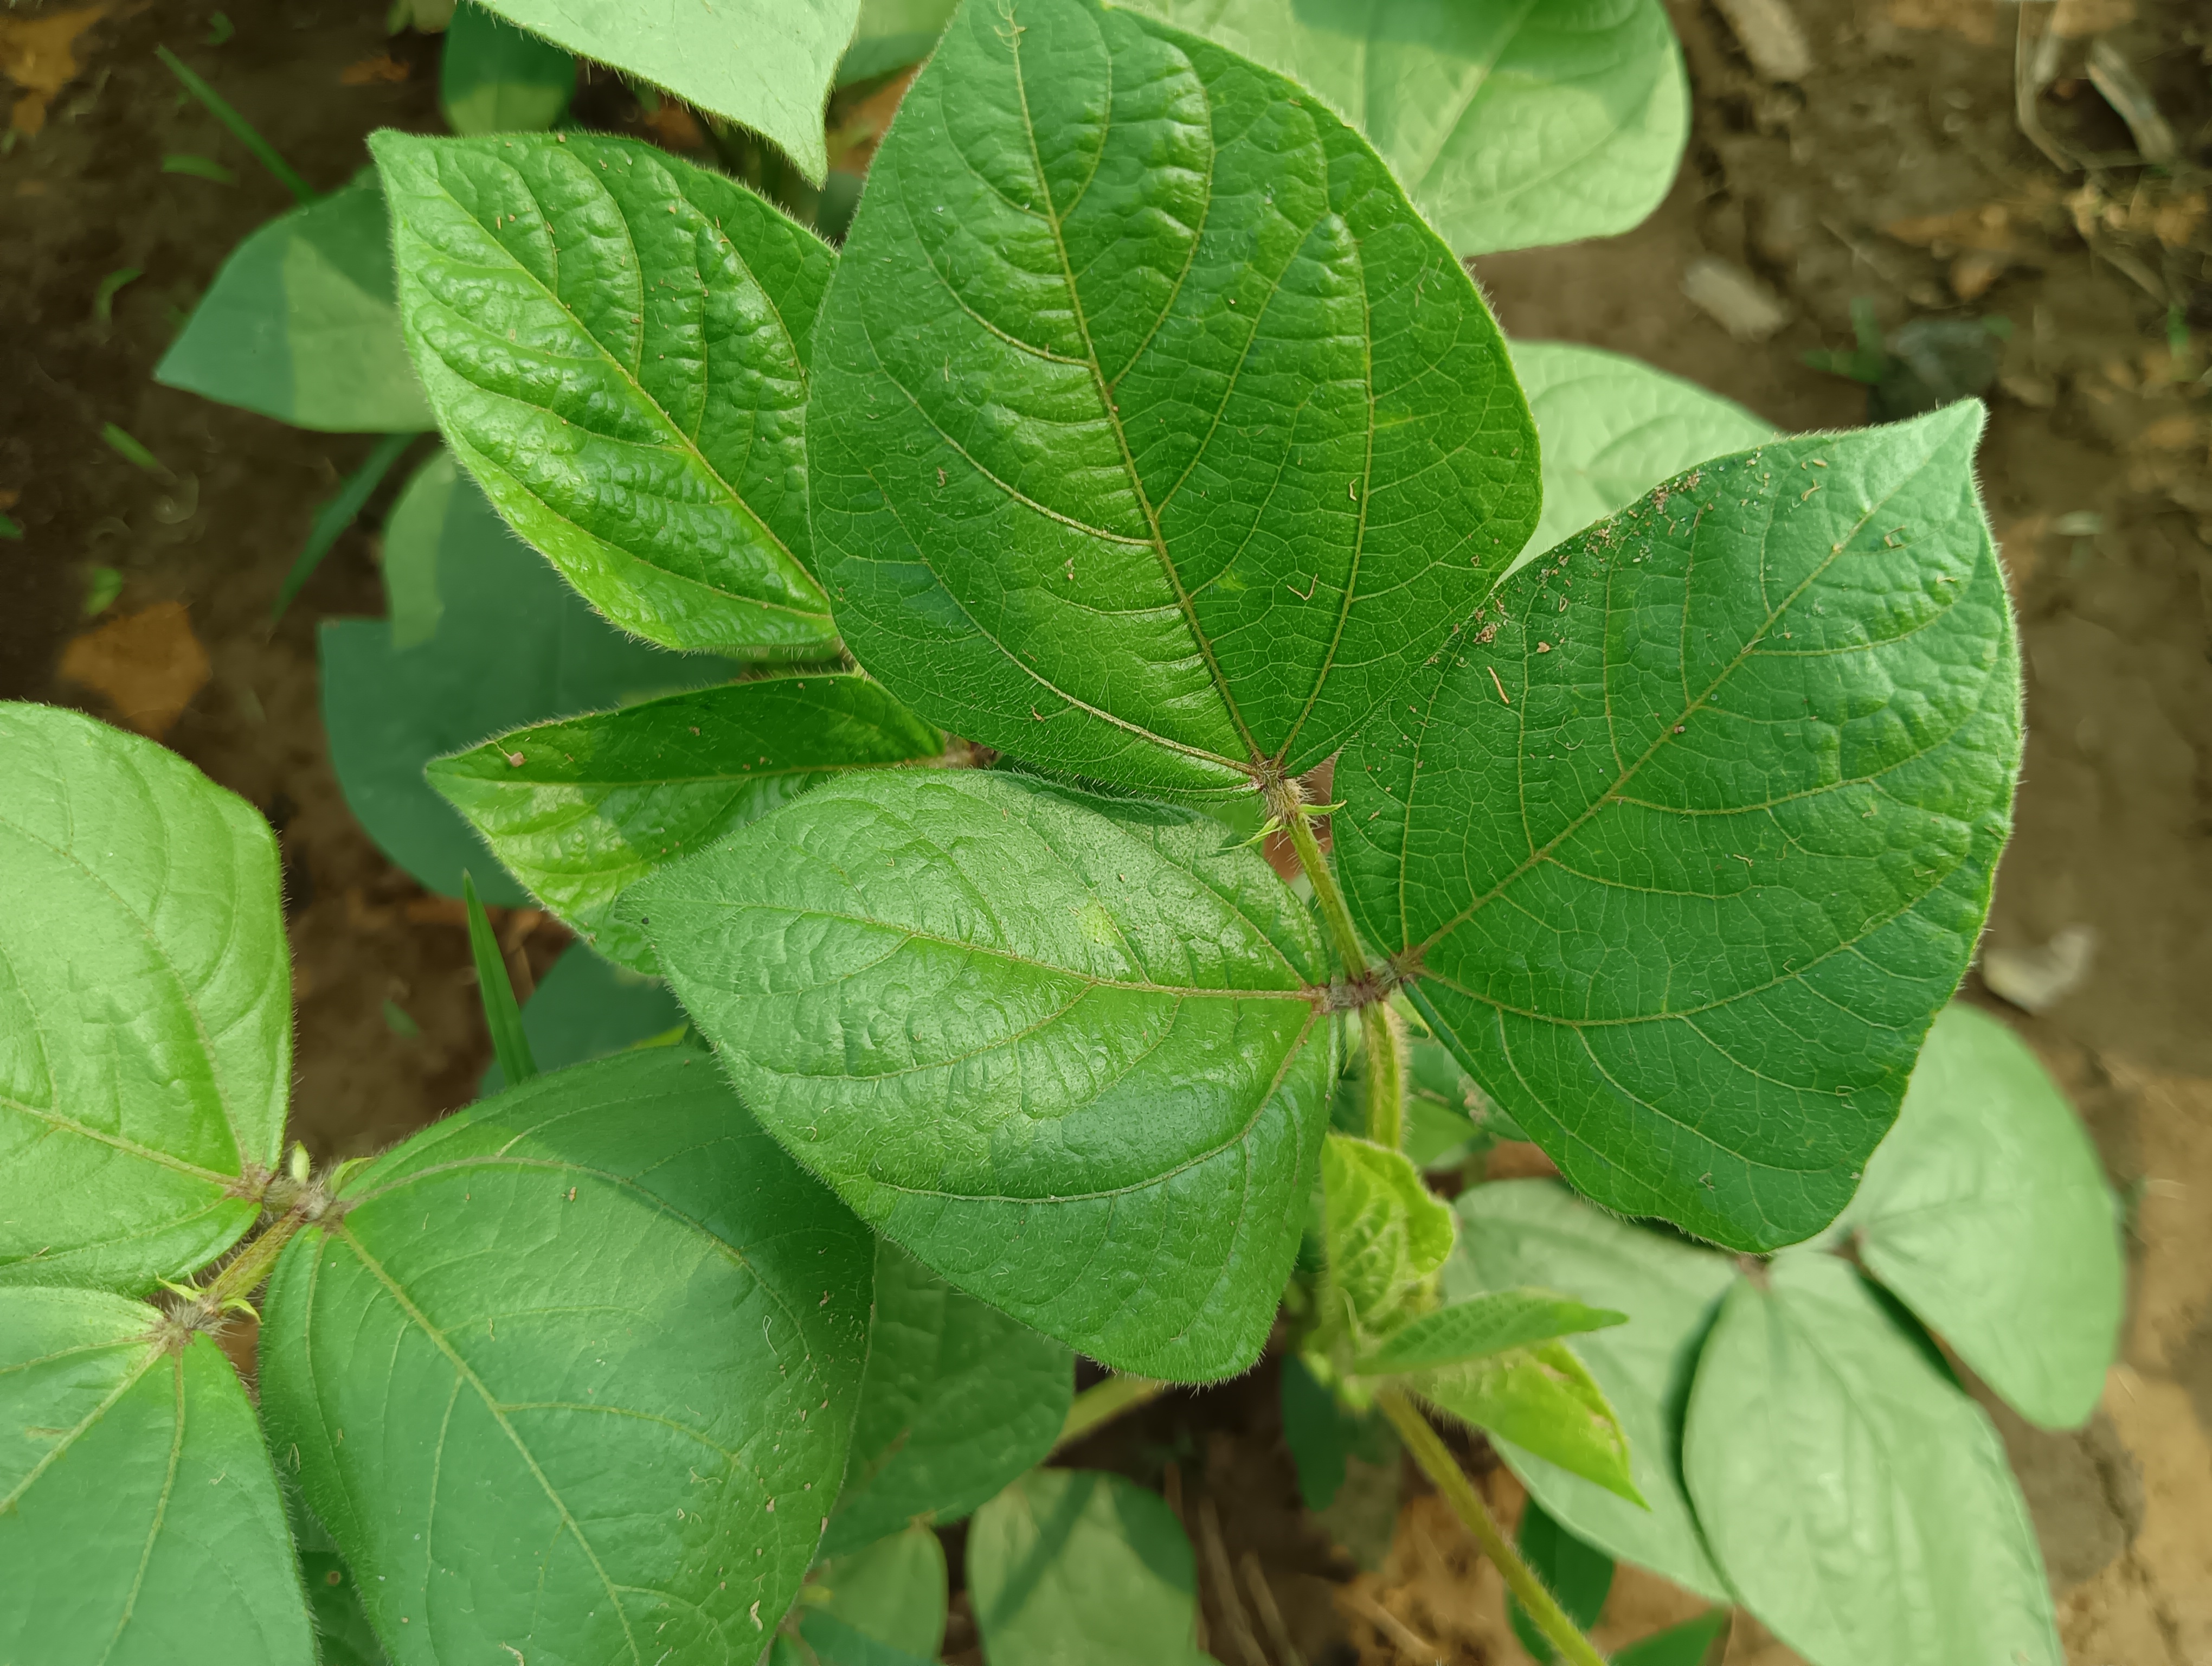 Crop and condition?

mungbean, healthy
